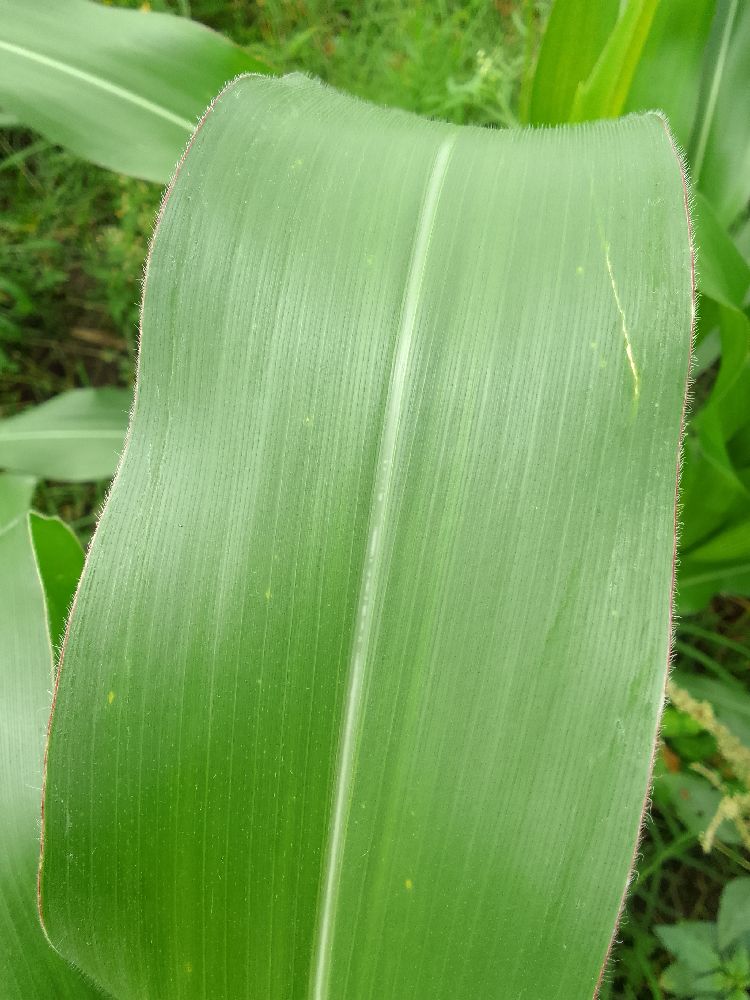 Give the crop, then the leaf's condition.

maize, healthy
